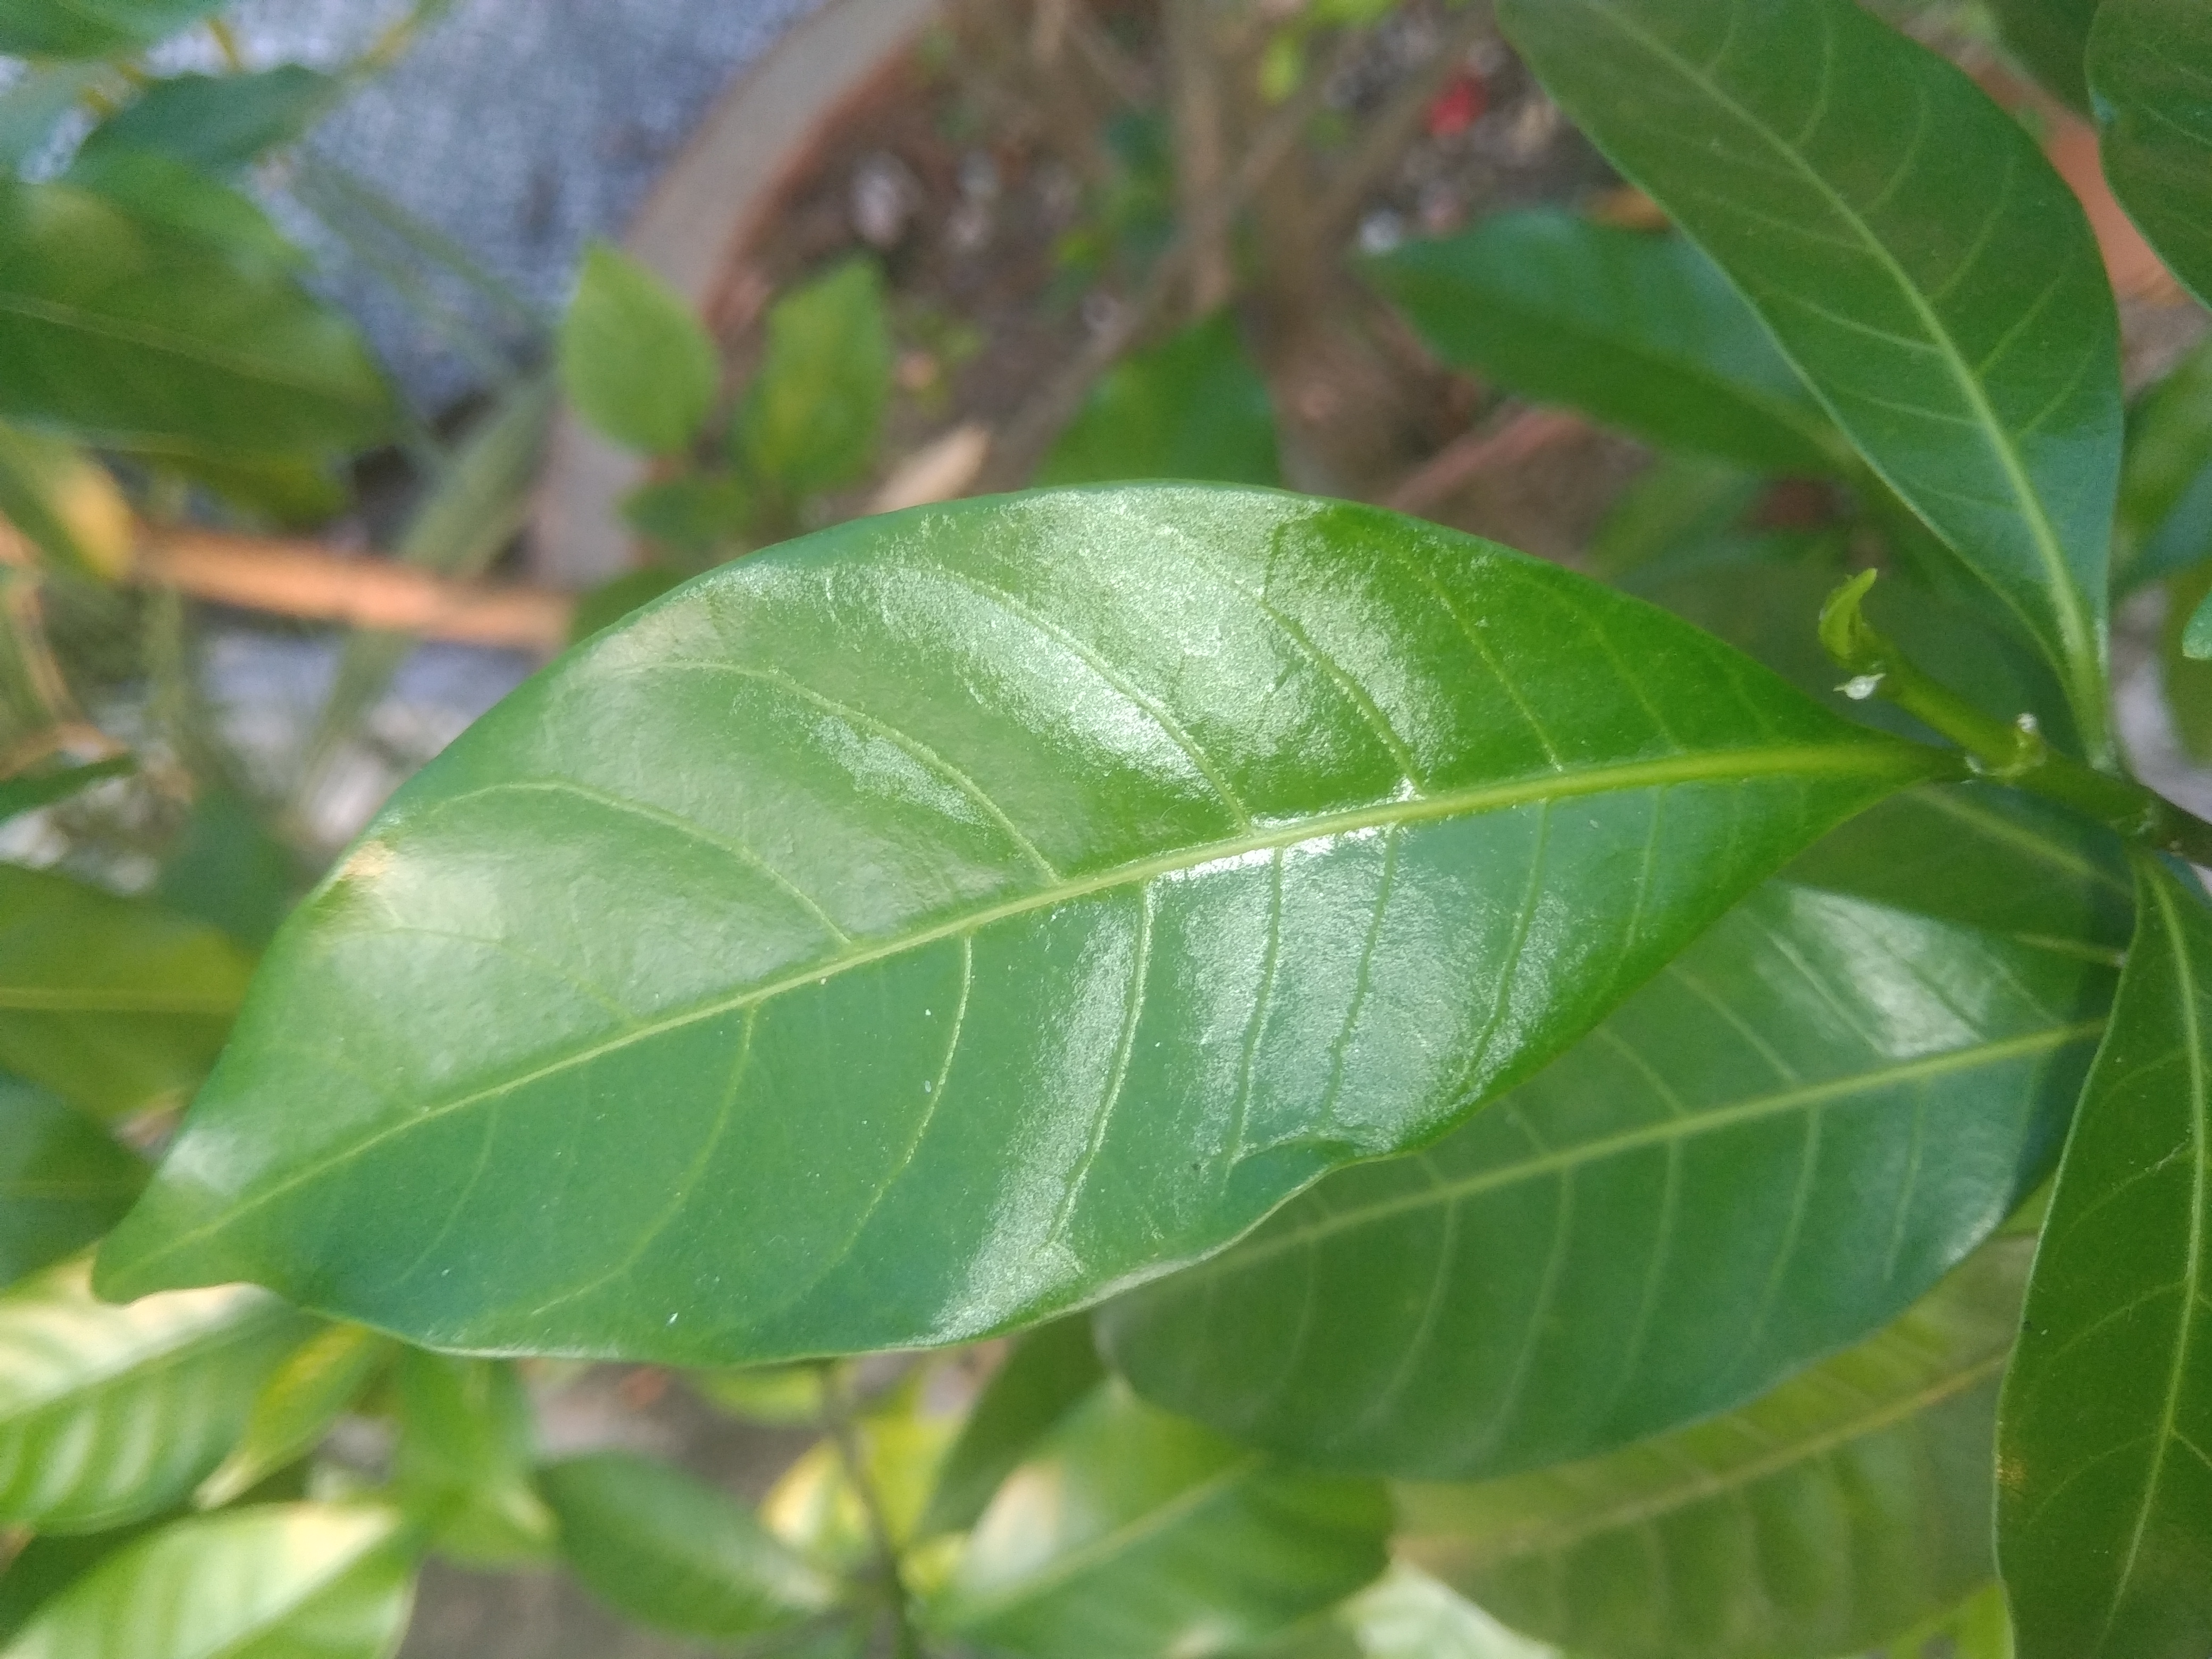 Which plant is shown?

togor
